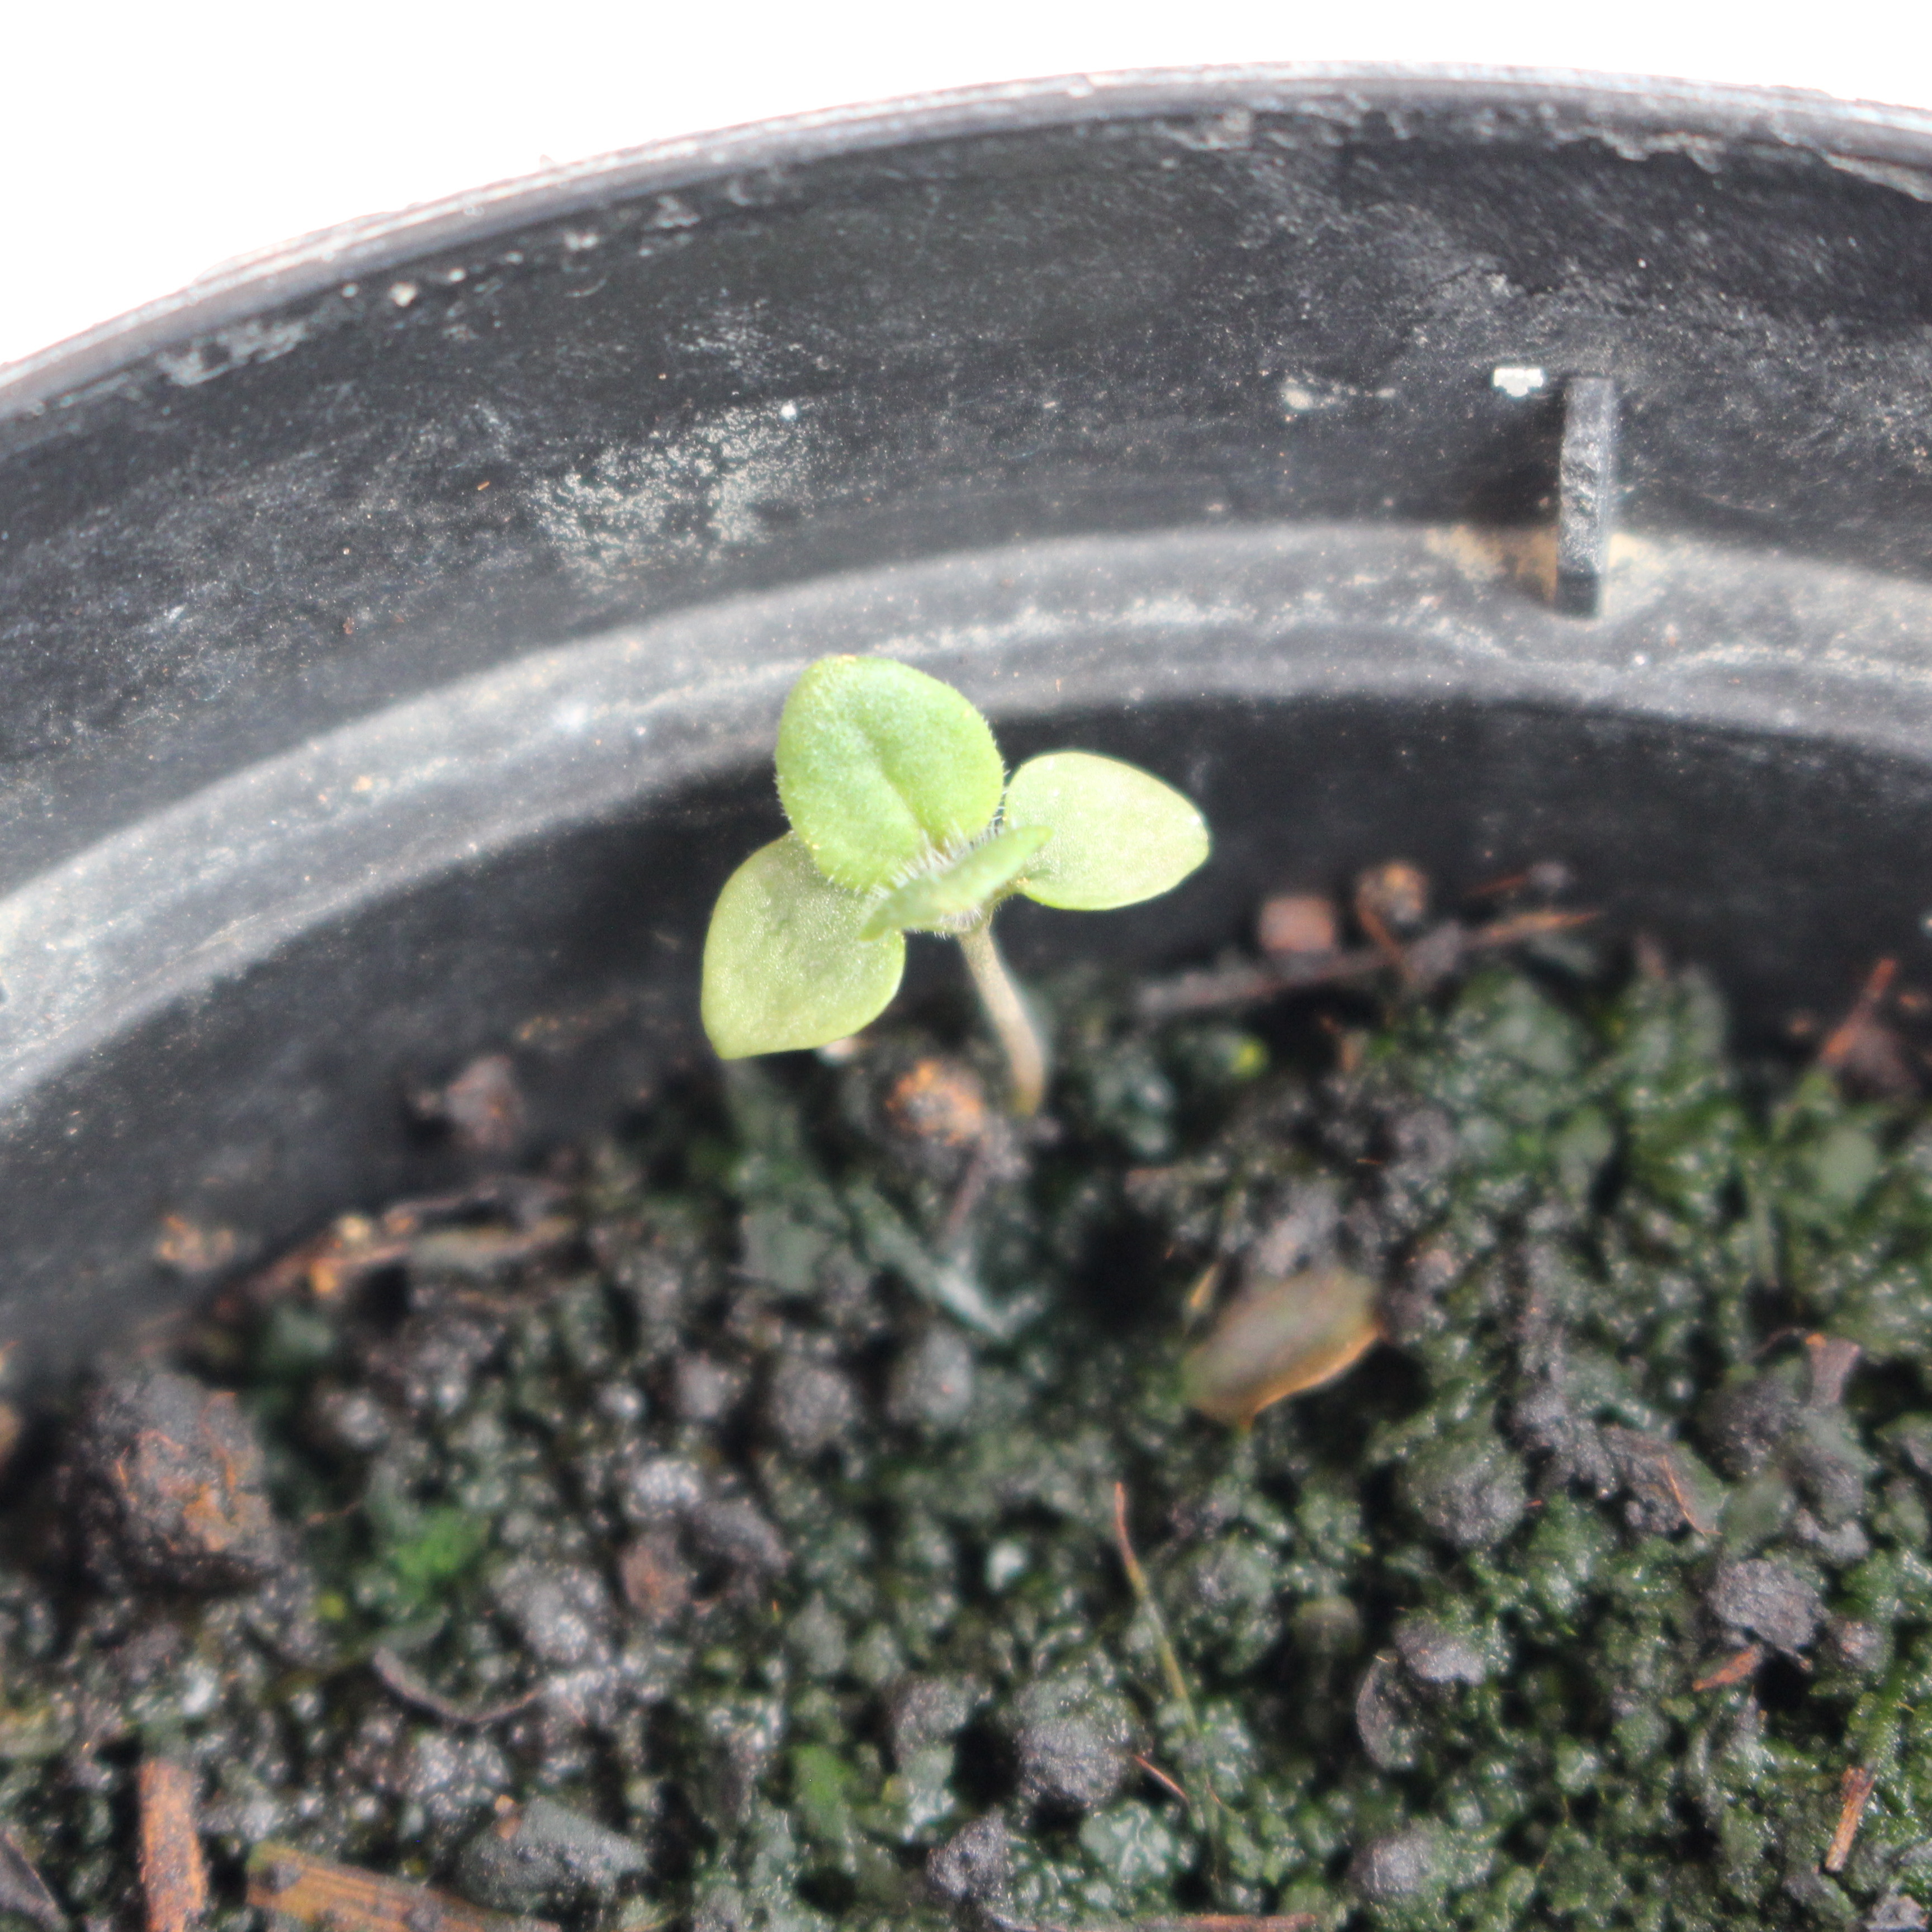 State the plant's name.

Veronica persica
